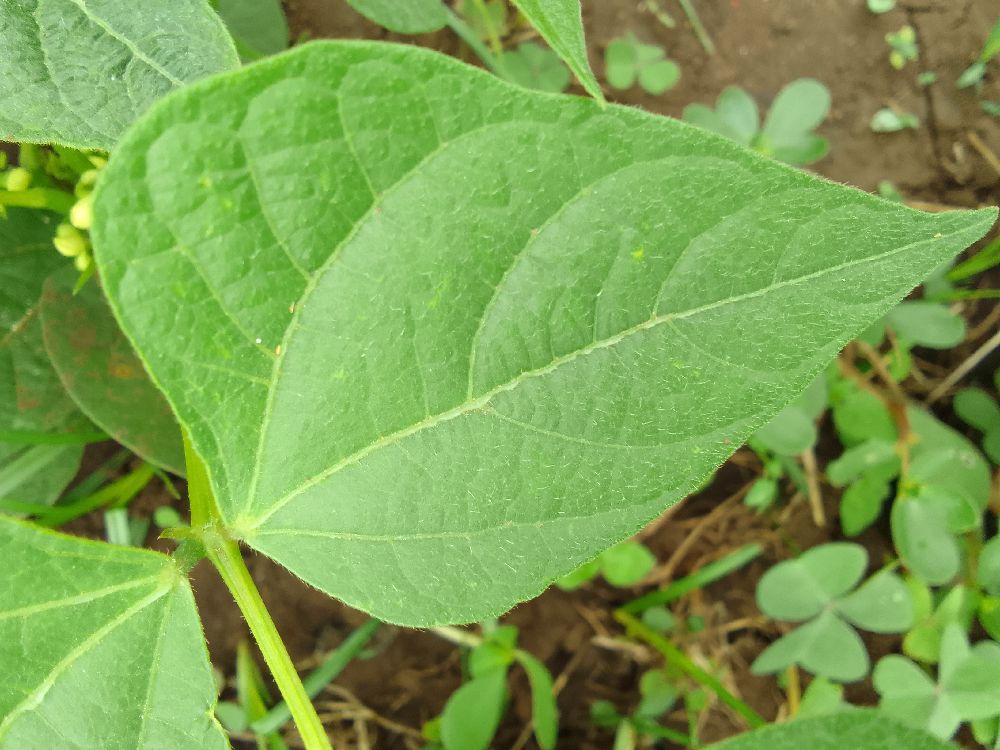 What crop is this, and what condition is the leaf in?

common bean, healthy
